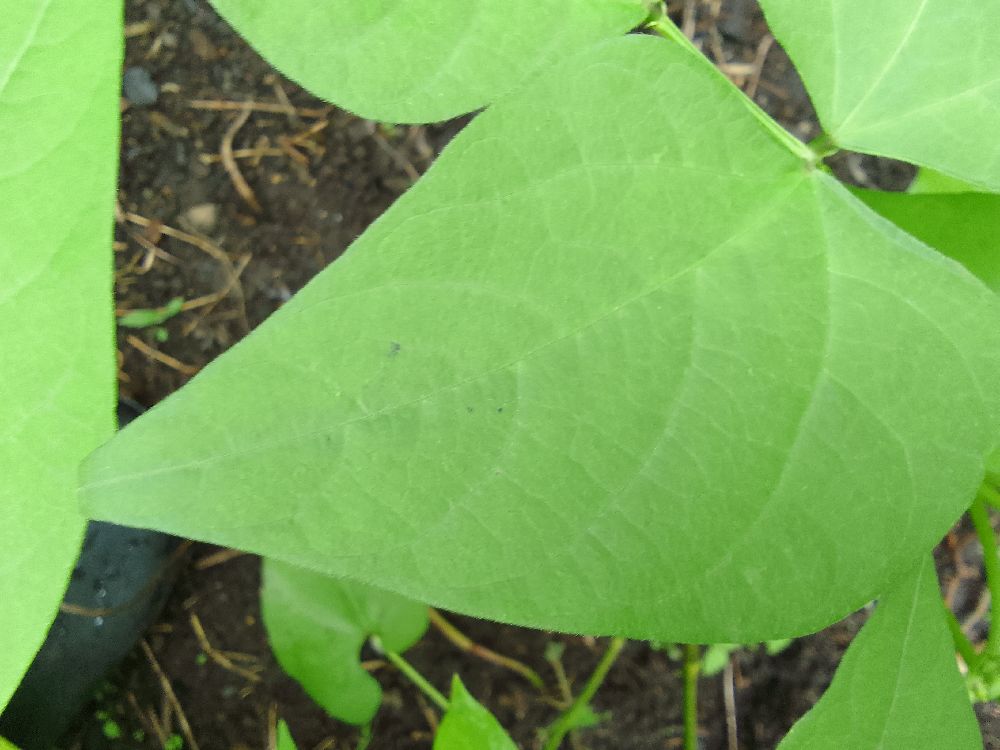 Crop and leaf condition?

common bean, healthy
